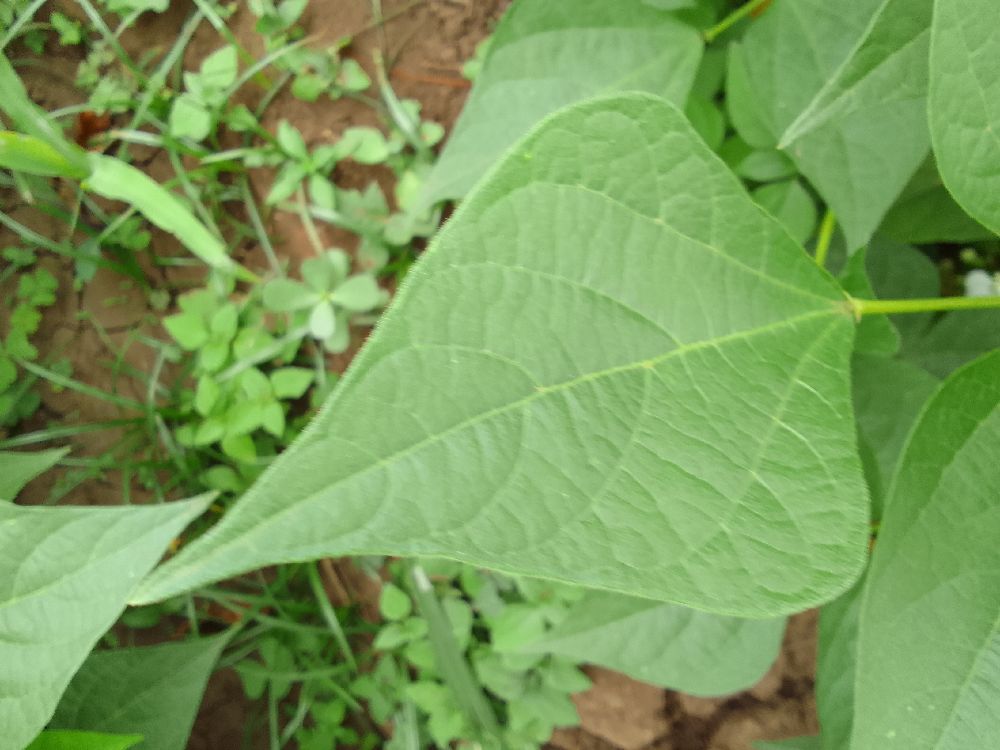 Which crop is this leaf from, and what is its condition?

common bean, healthy
